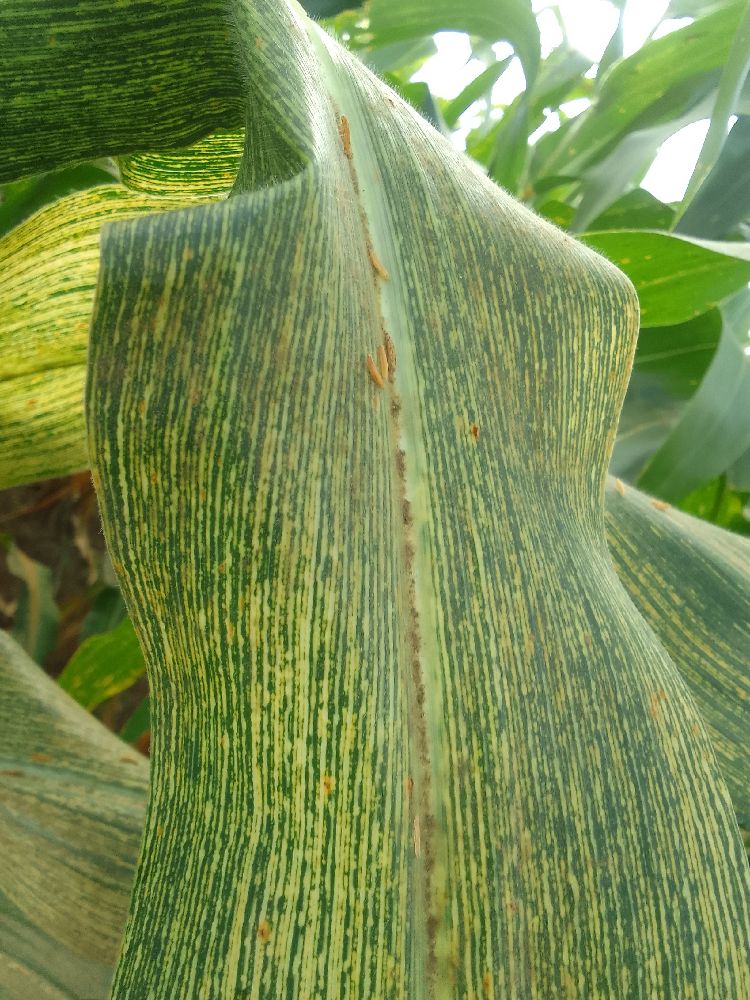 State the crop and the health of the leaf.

maize, maize streak virus
